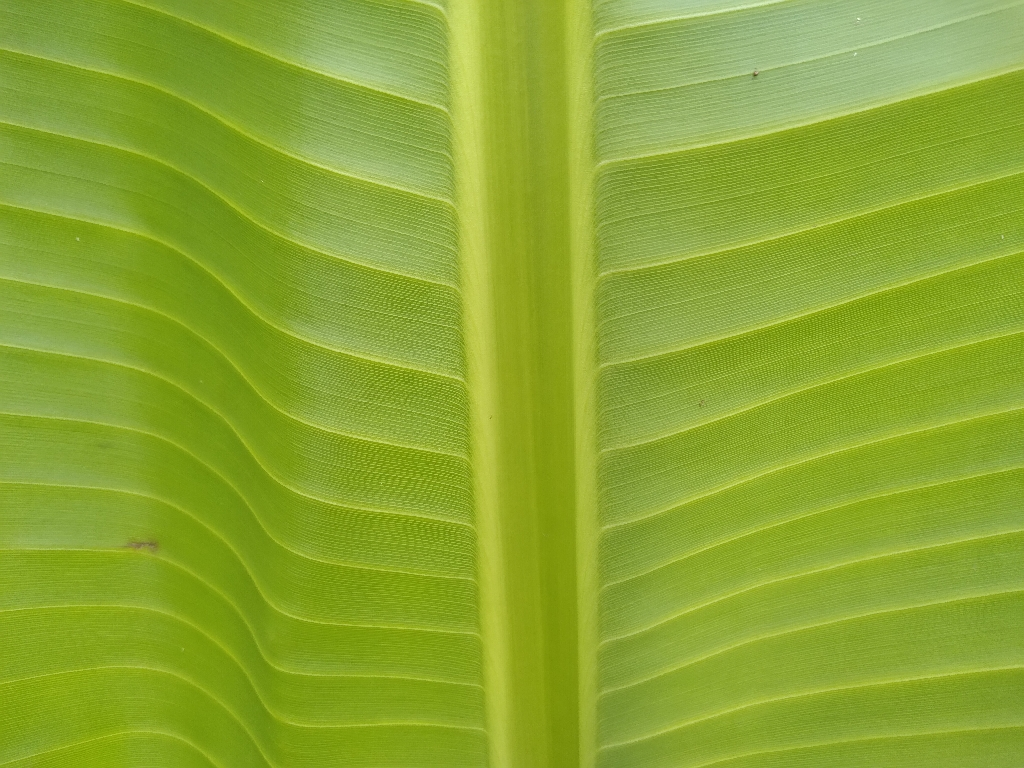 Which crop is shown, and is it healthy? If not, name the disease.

banana, healthy
